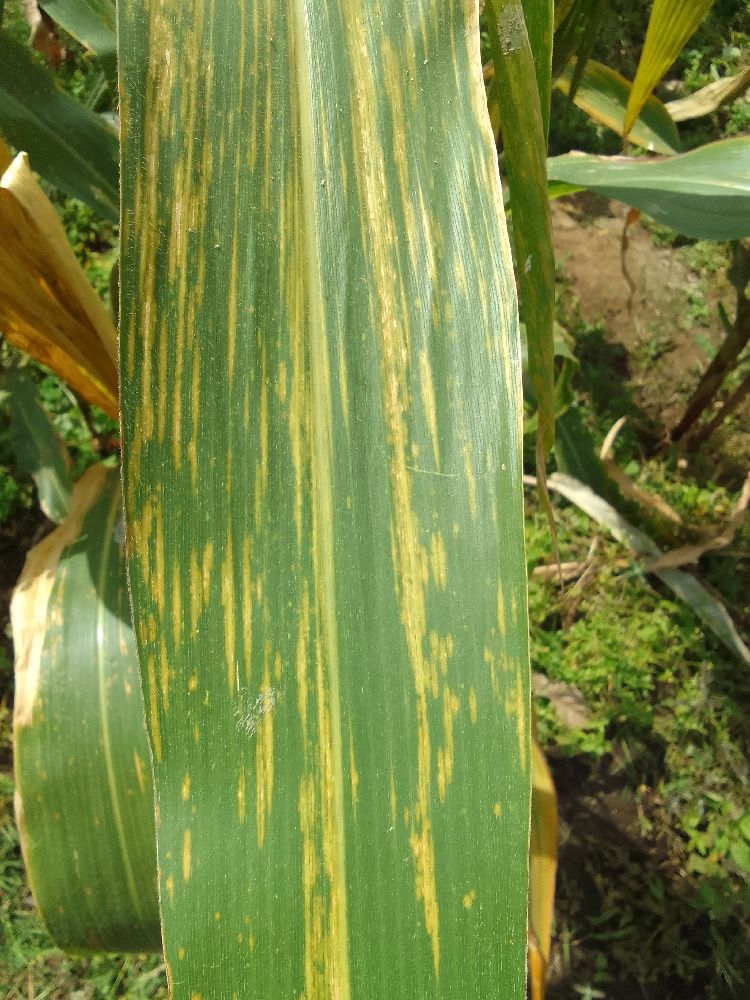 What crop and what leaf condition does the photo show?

maize, maize lethal necrosis
